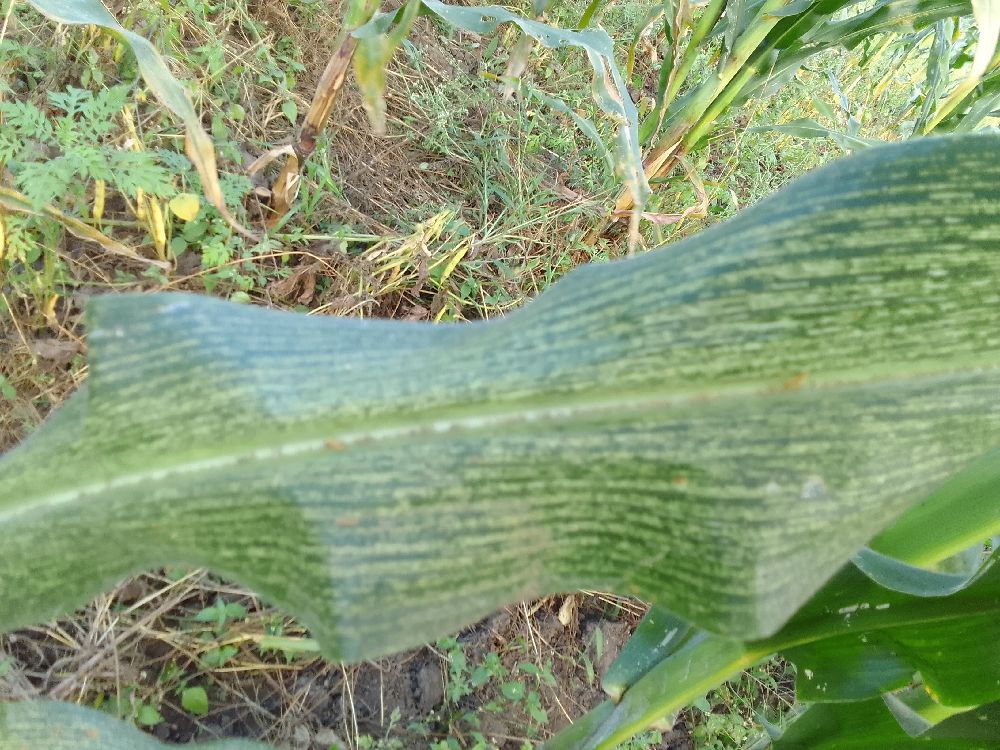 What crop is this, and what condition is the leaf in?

maize, maize streak virus
